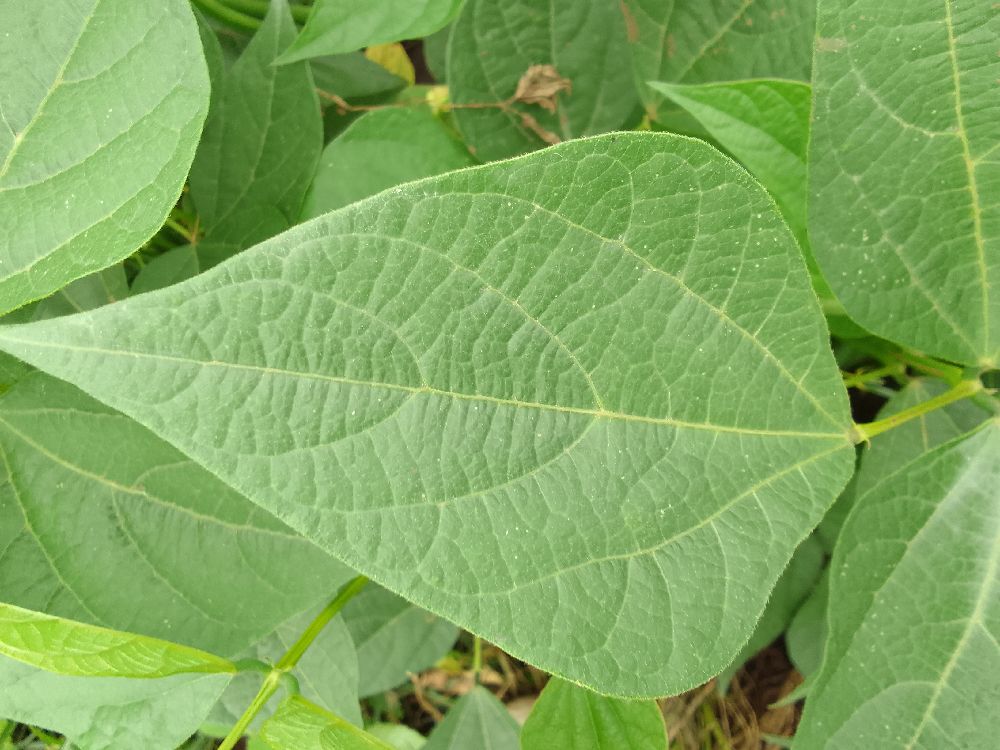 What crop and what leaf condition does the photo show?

common bean, healthy
